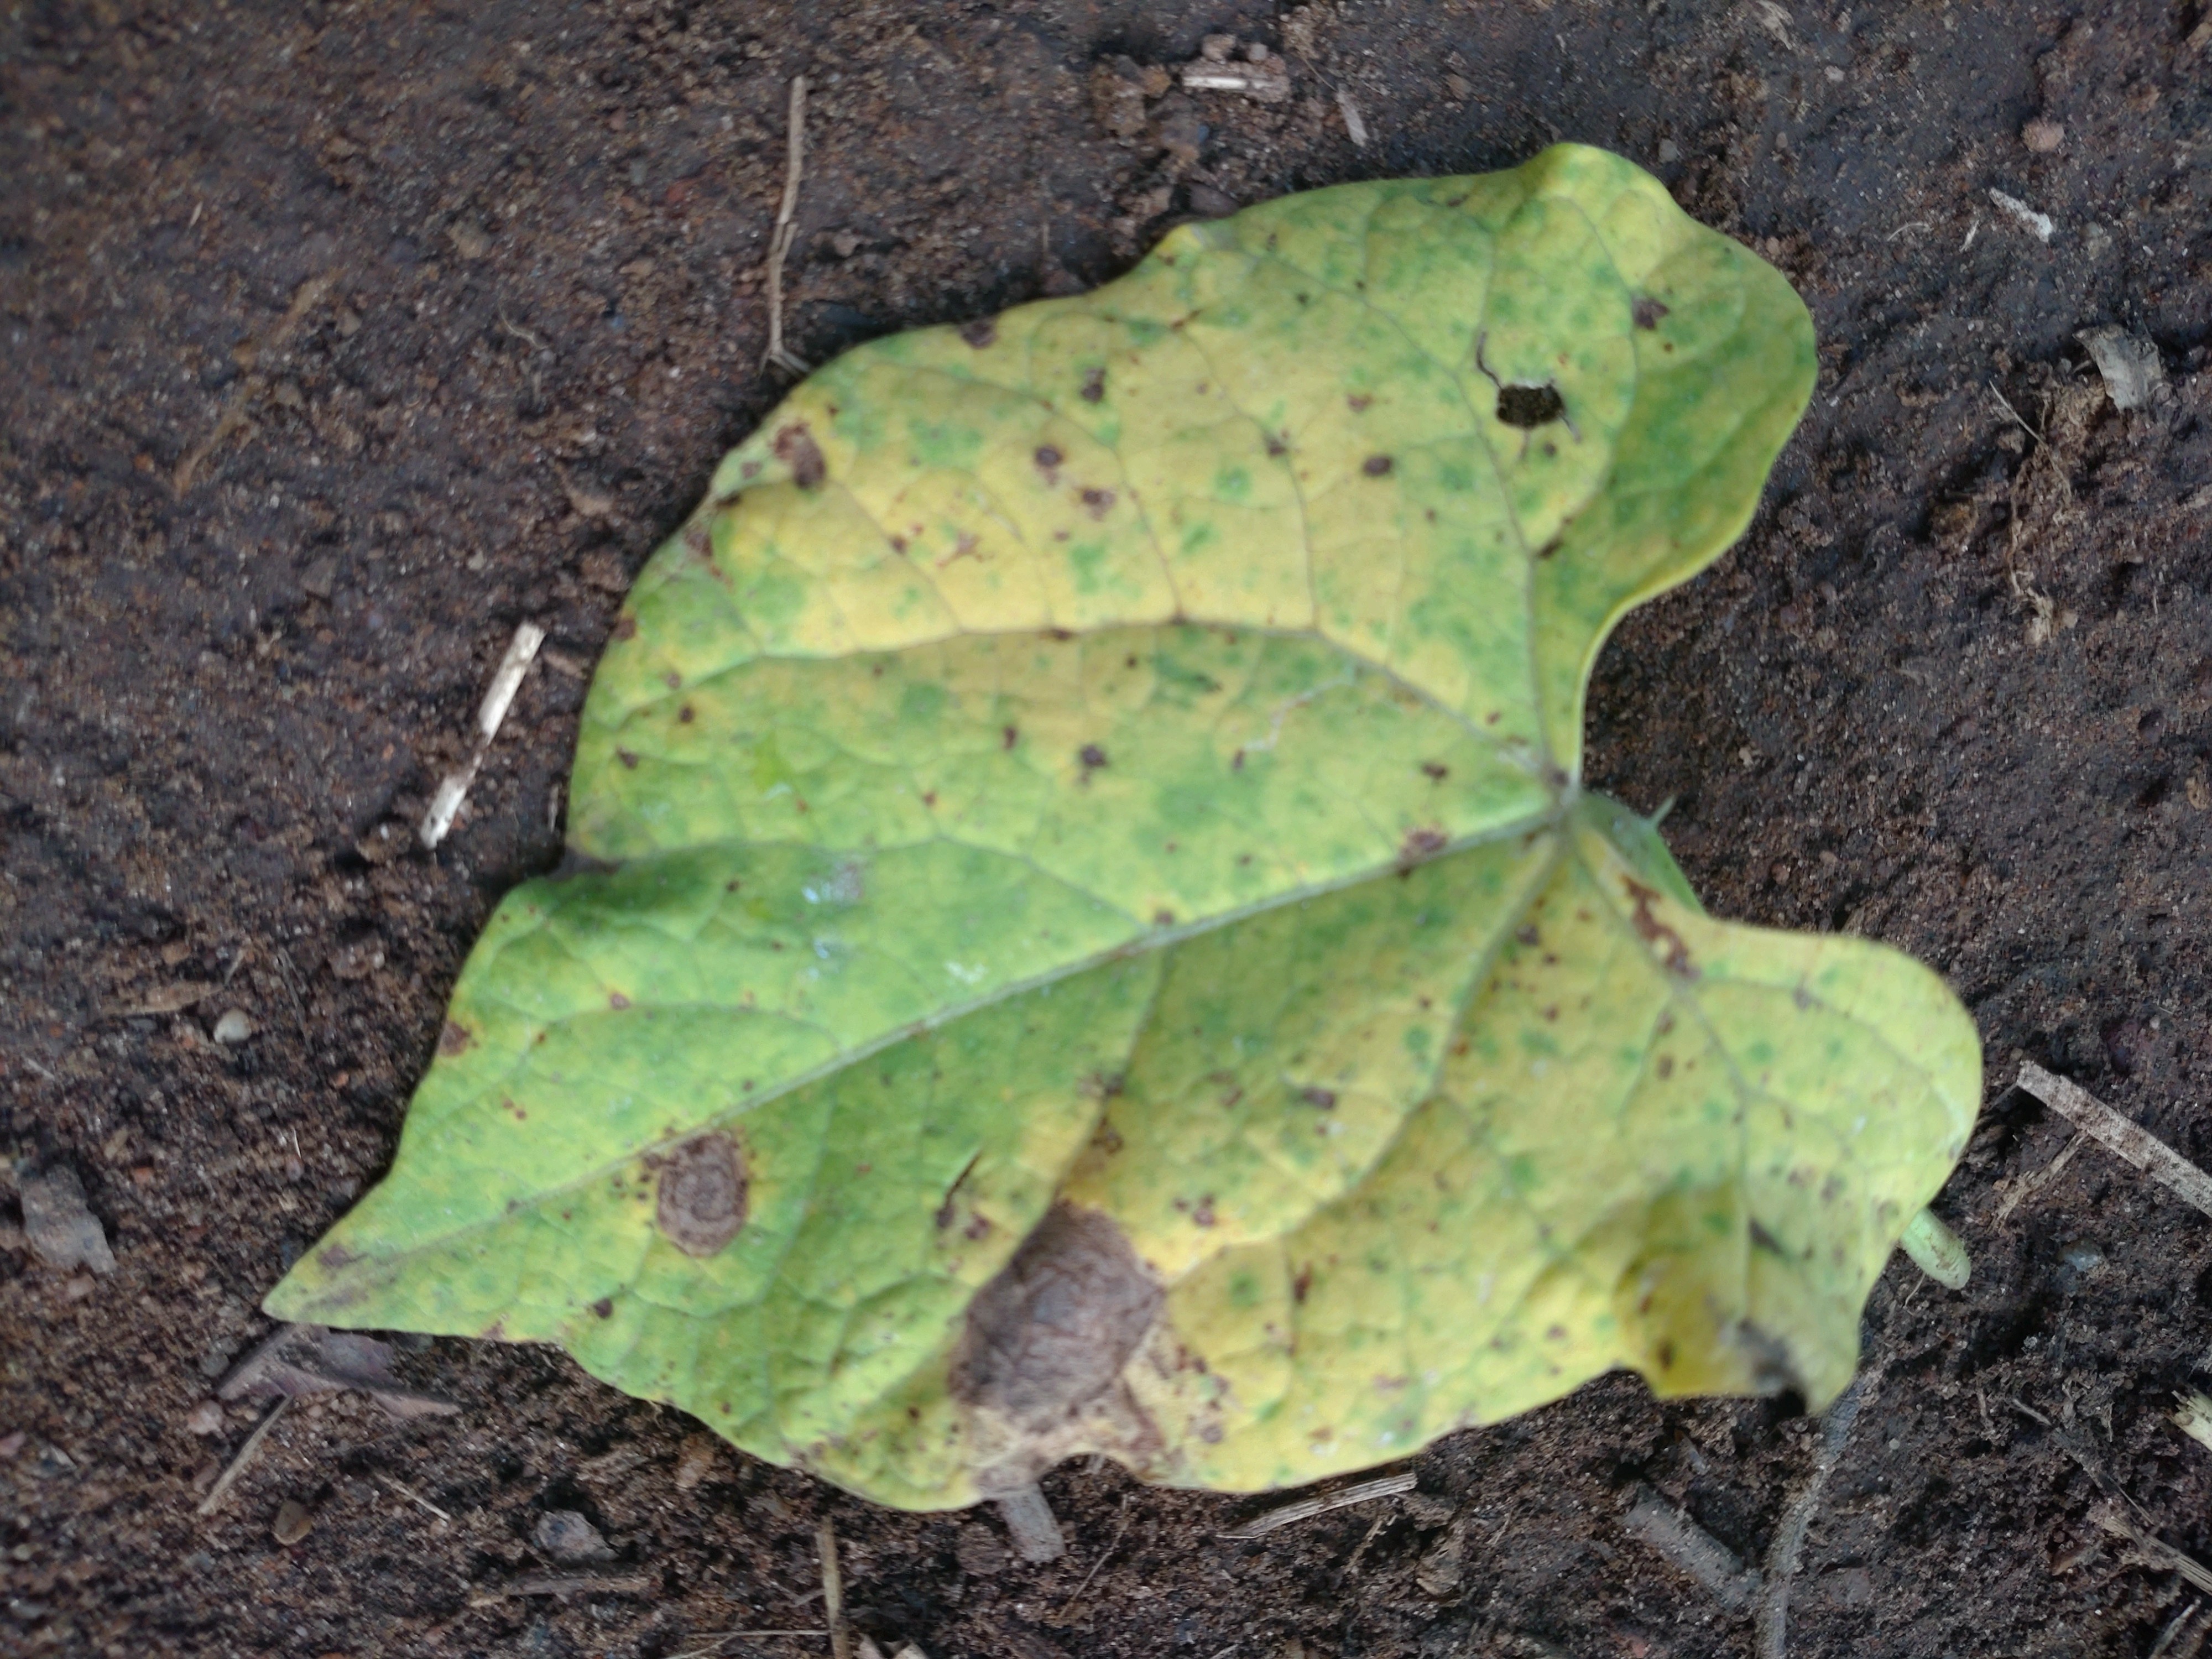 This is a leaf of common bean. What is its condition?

anthracnose
